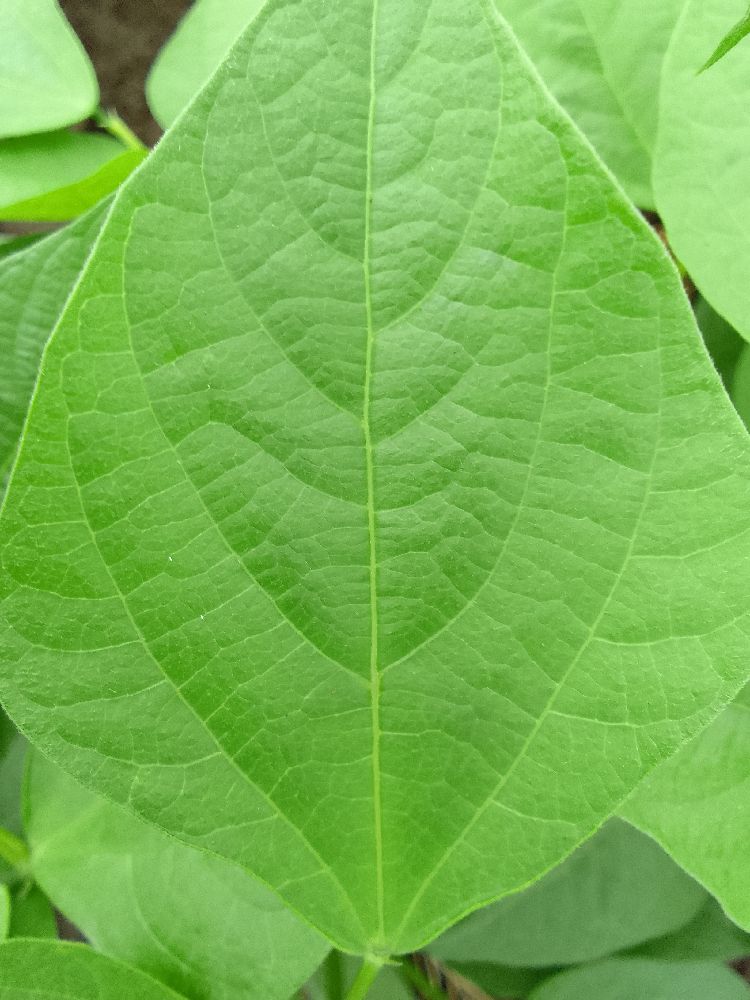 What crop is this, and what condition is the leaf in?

common bean, healthy
